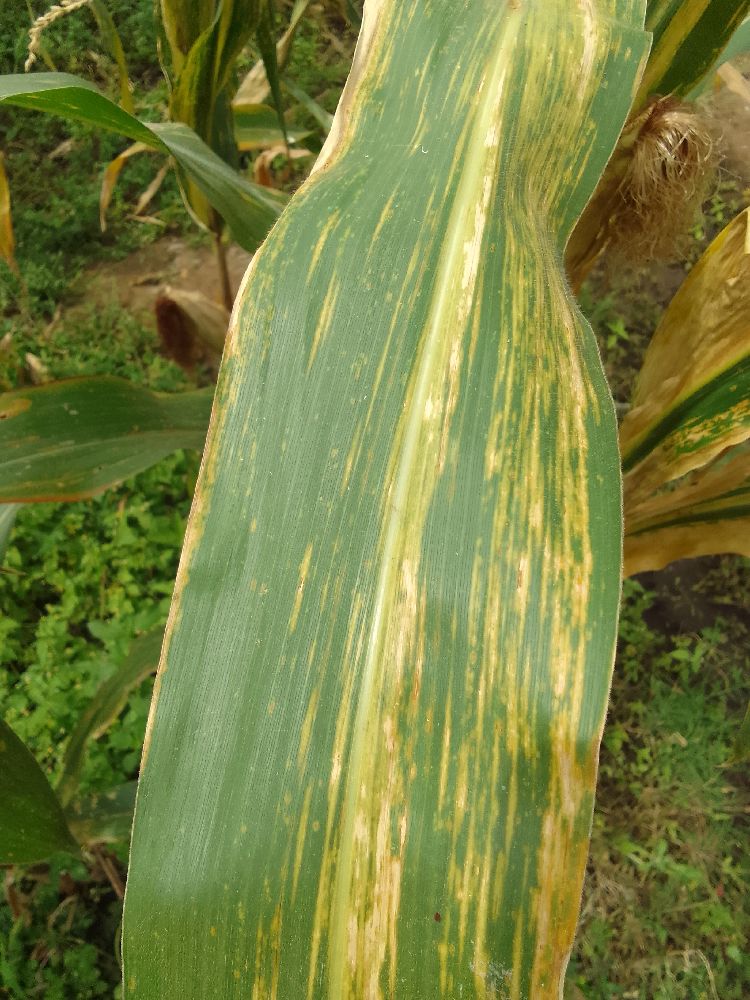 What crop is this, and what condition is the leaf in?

maize, maize lethal necrosis
